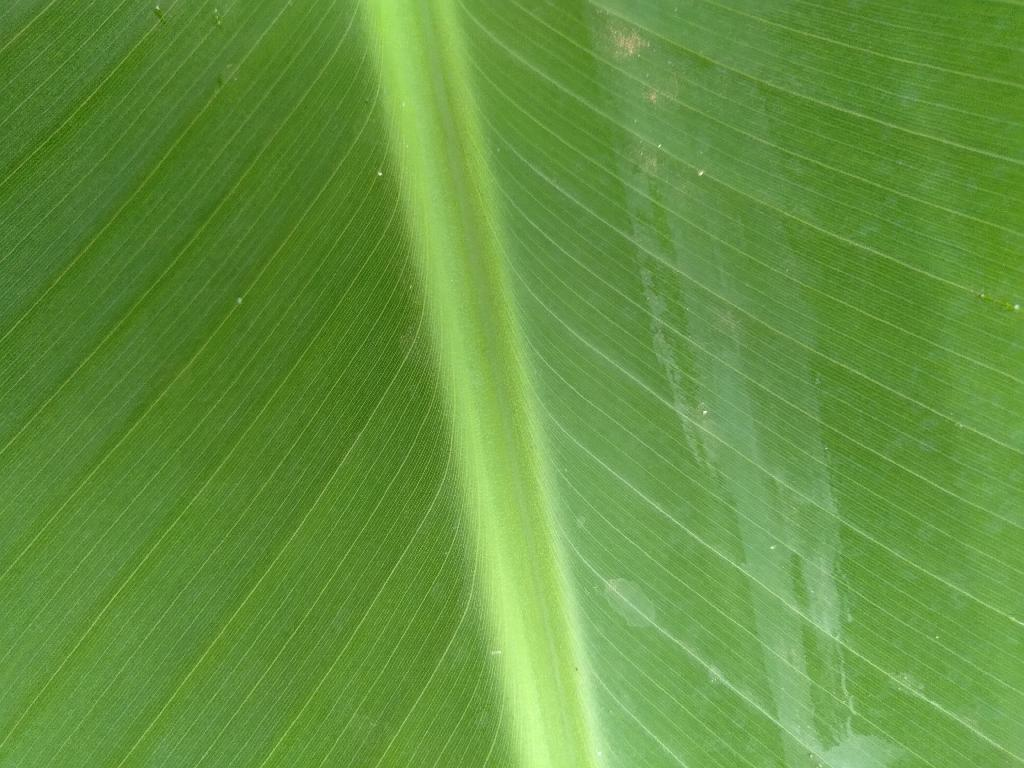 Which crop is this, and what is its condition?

banana, healthy
